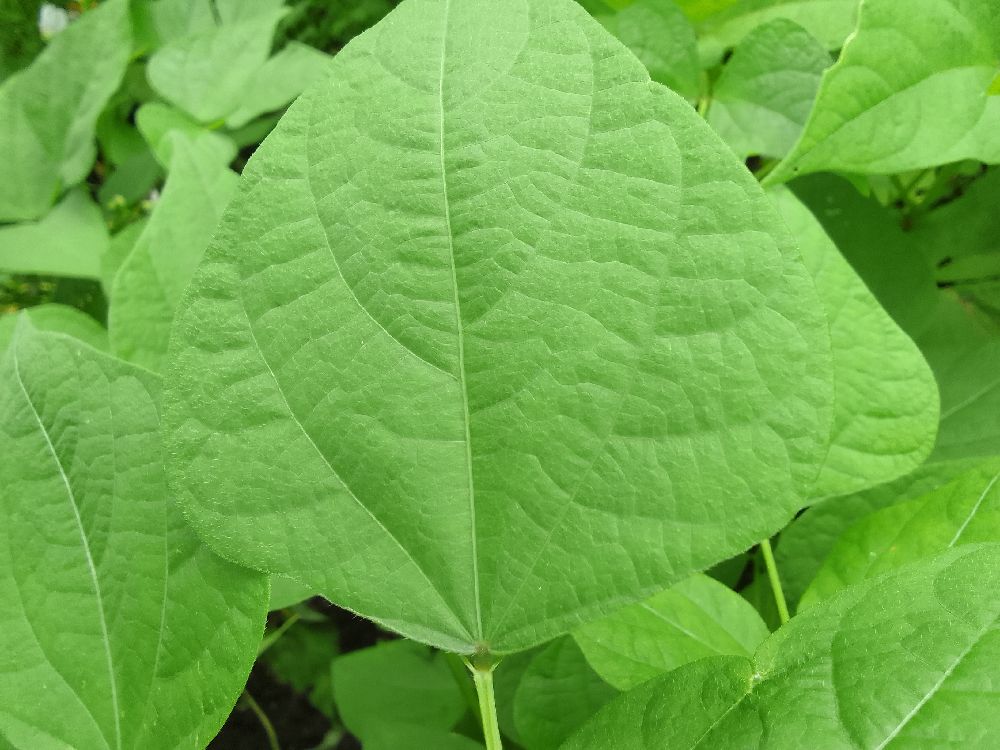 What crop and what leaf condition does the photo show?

common bean, healthy
